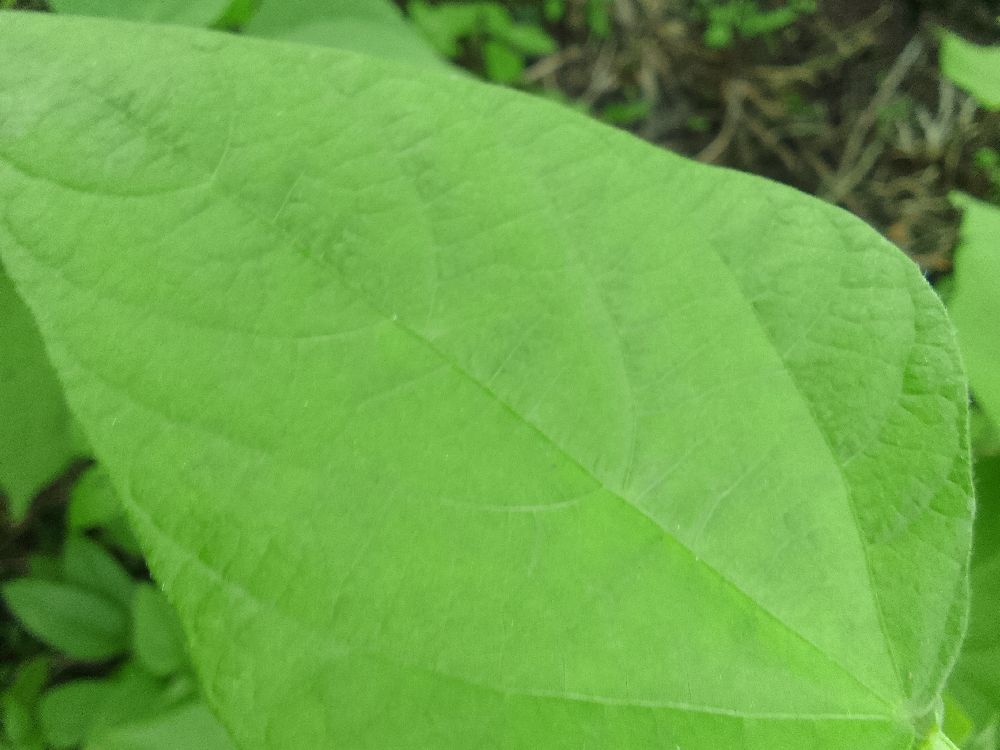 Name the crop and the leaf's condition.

common bean, healthy
